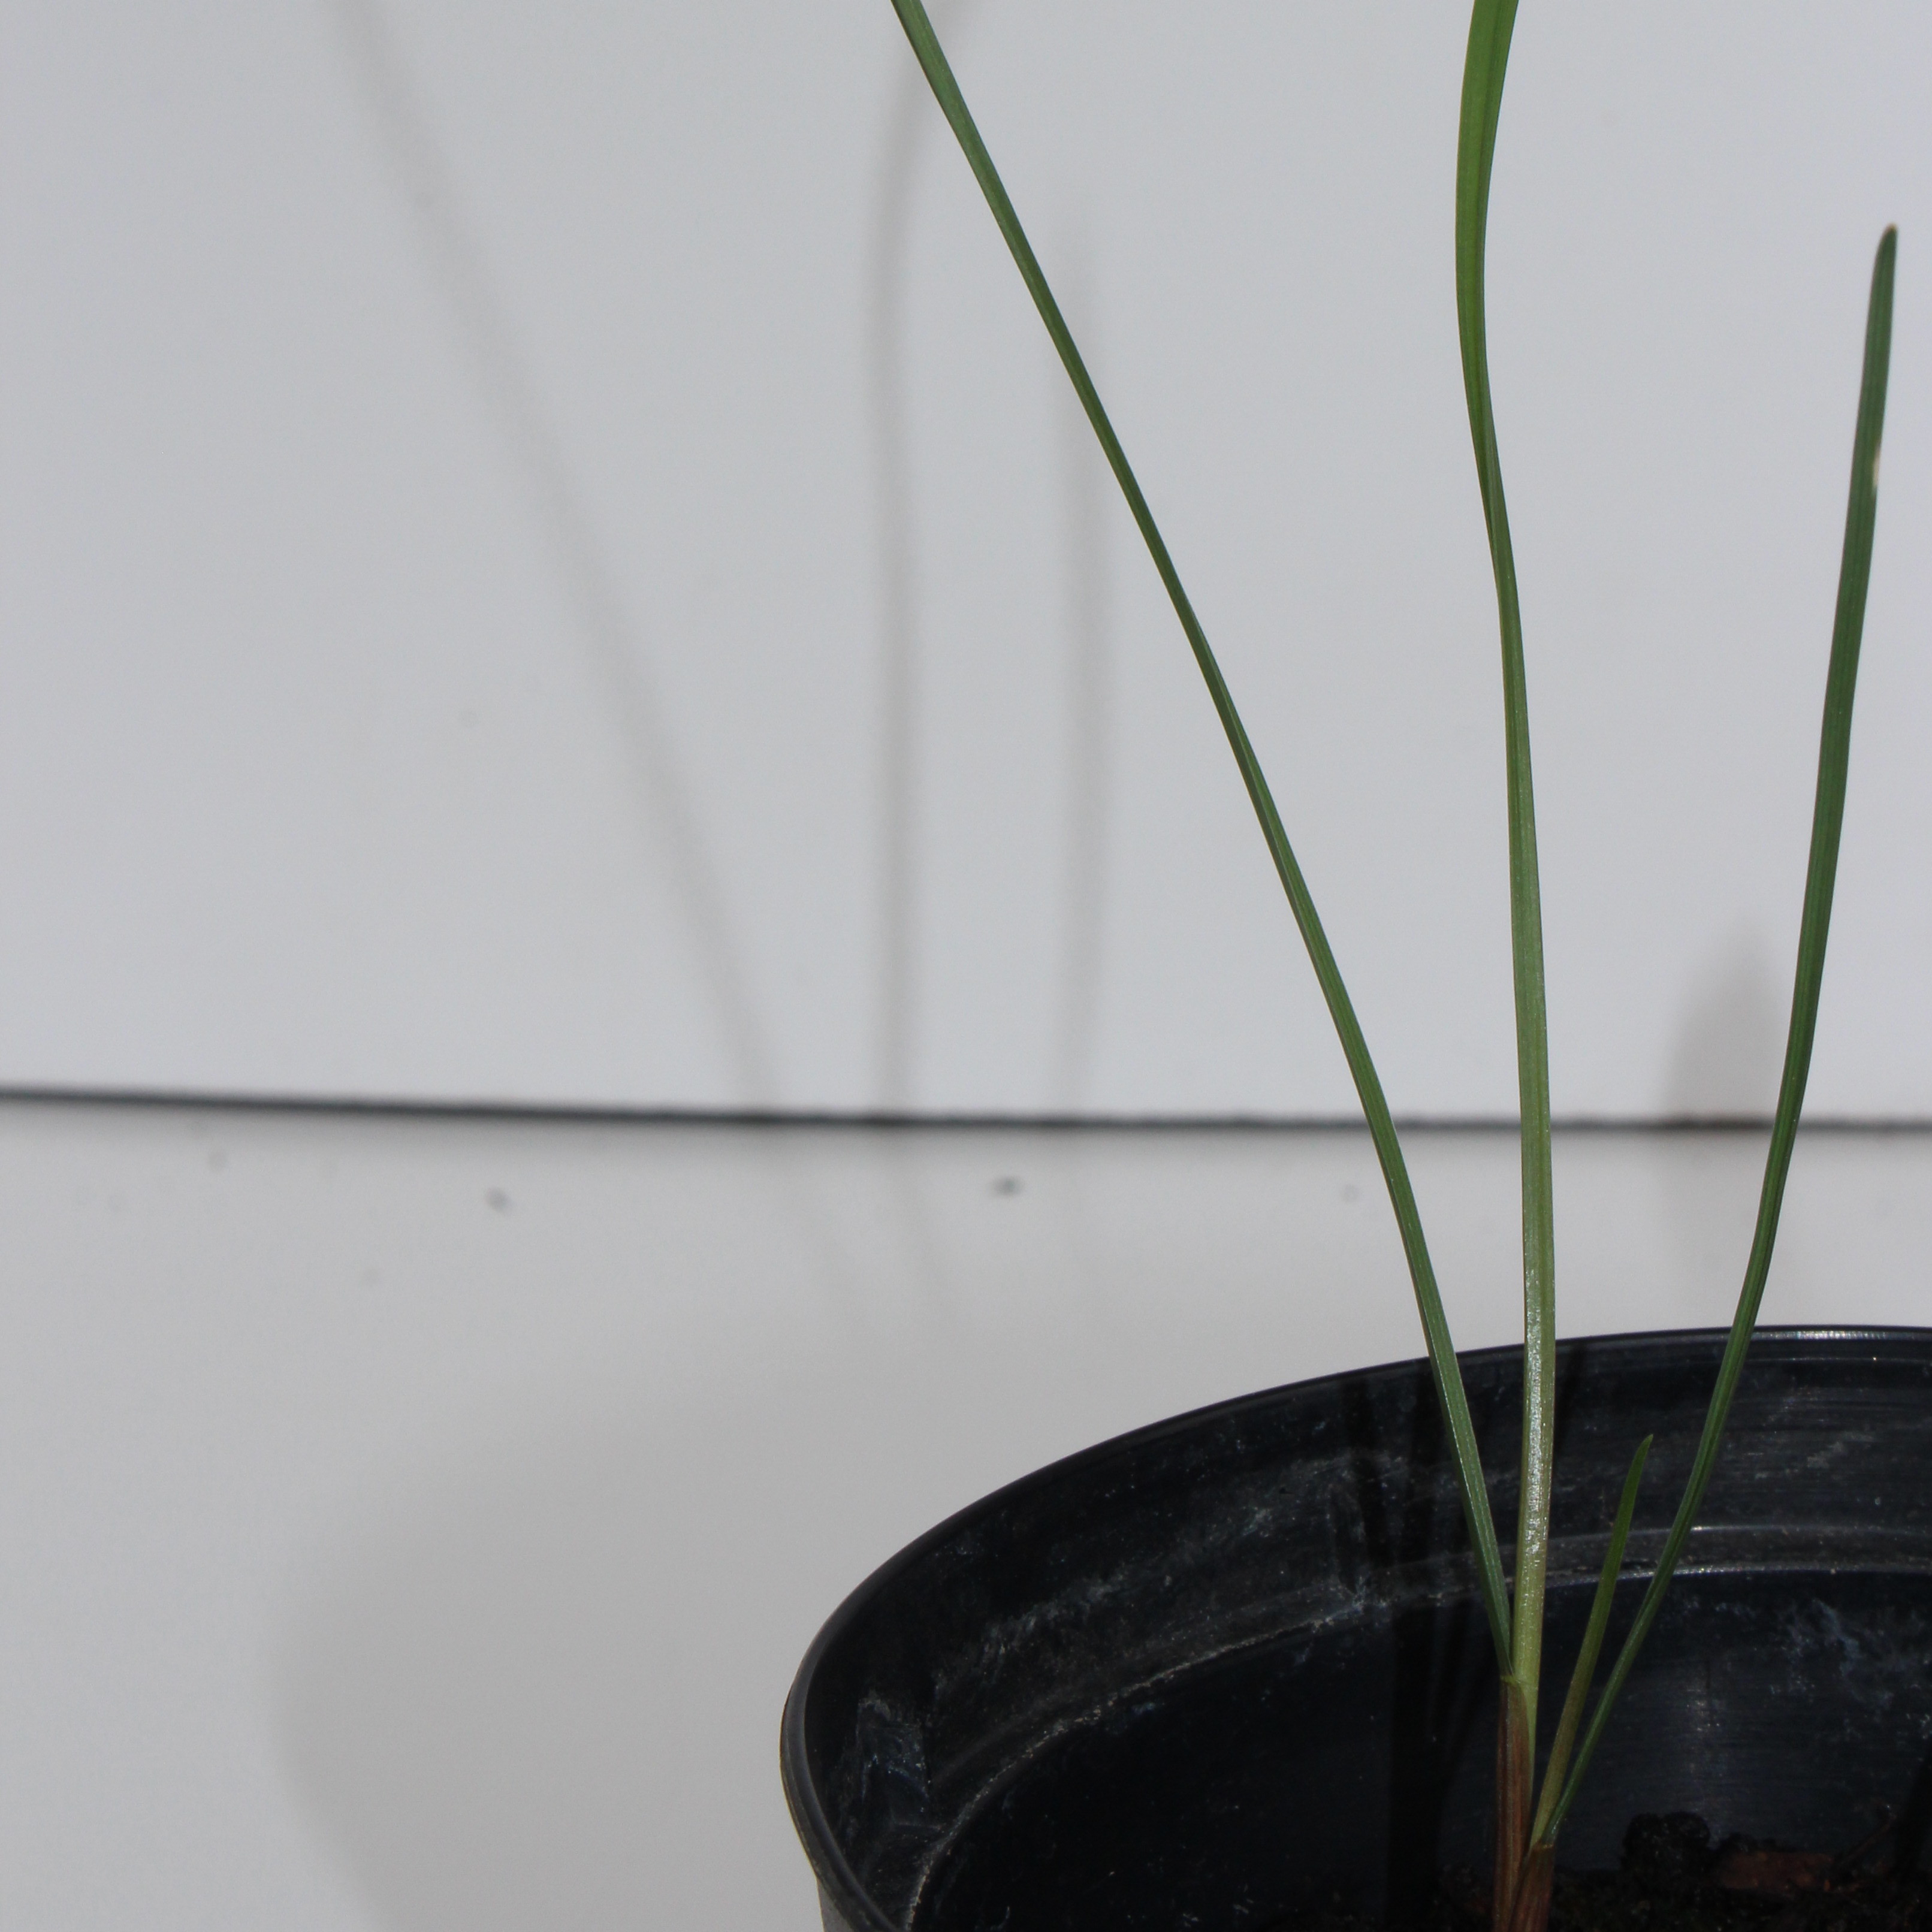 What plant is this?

Lolium multiflorum
